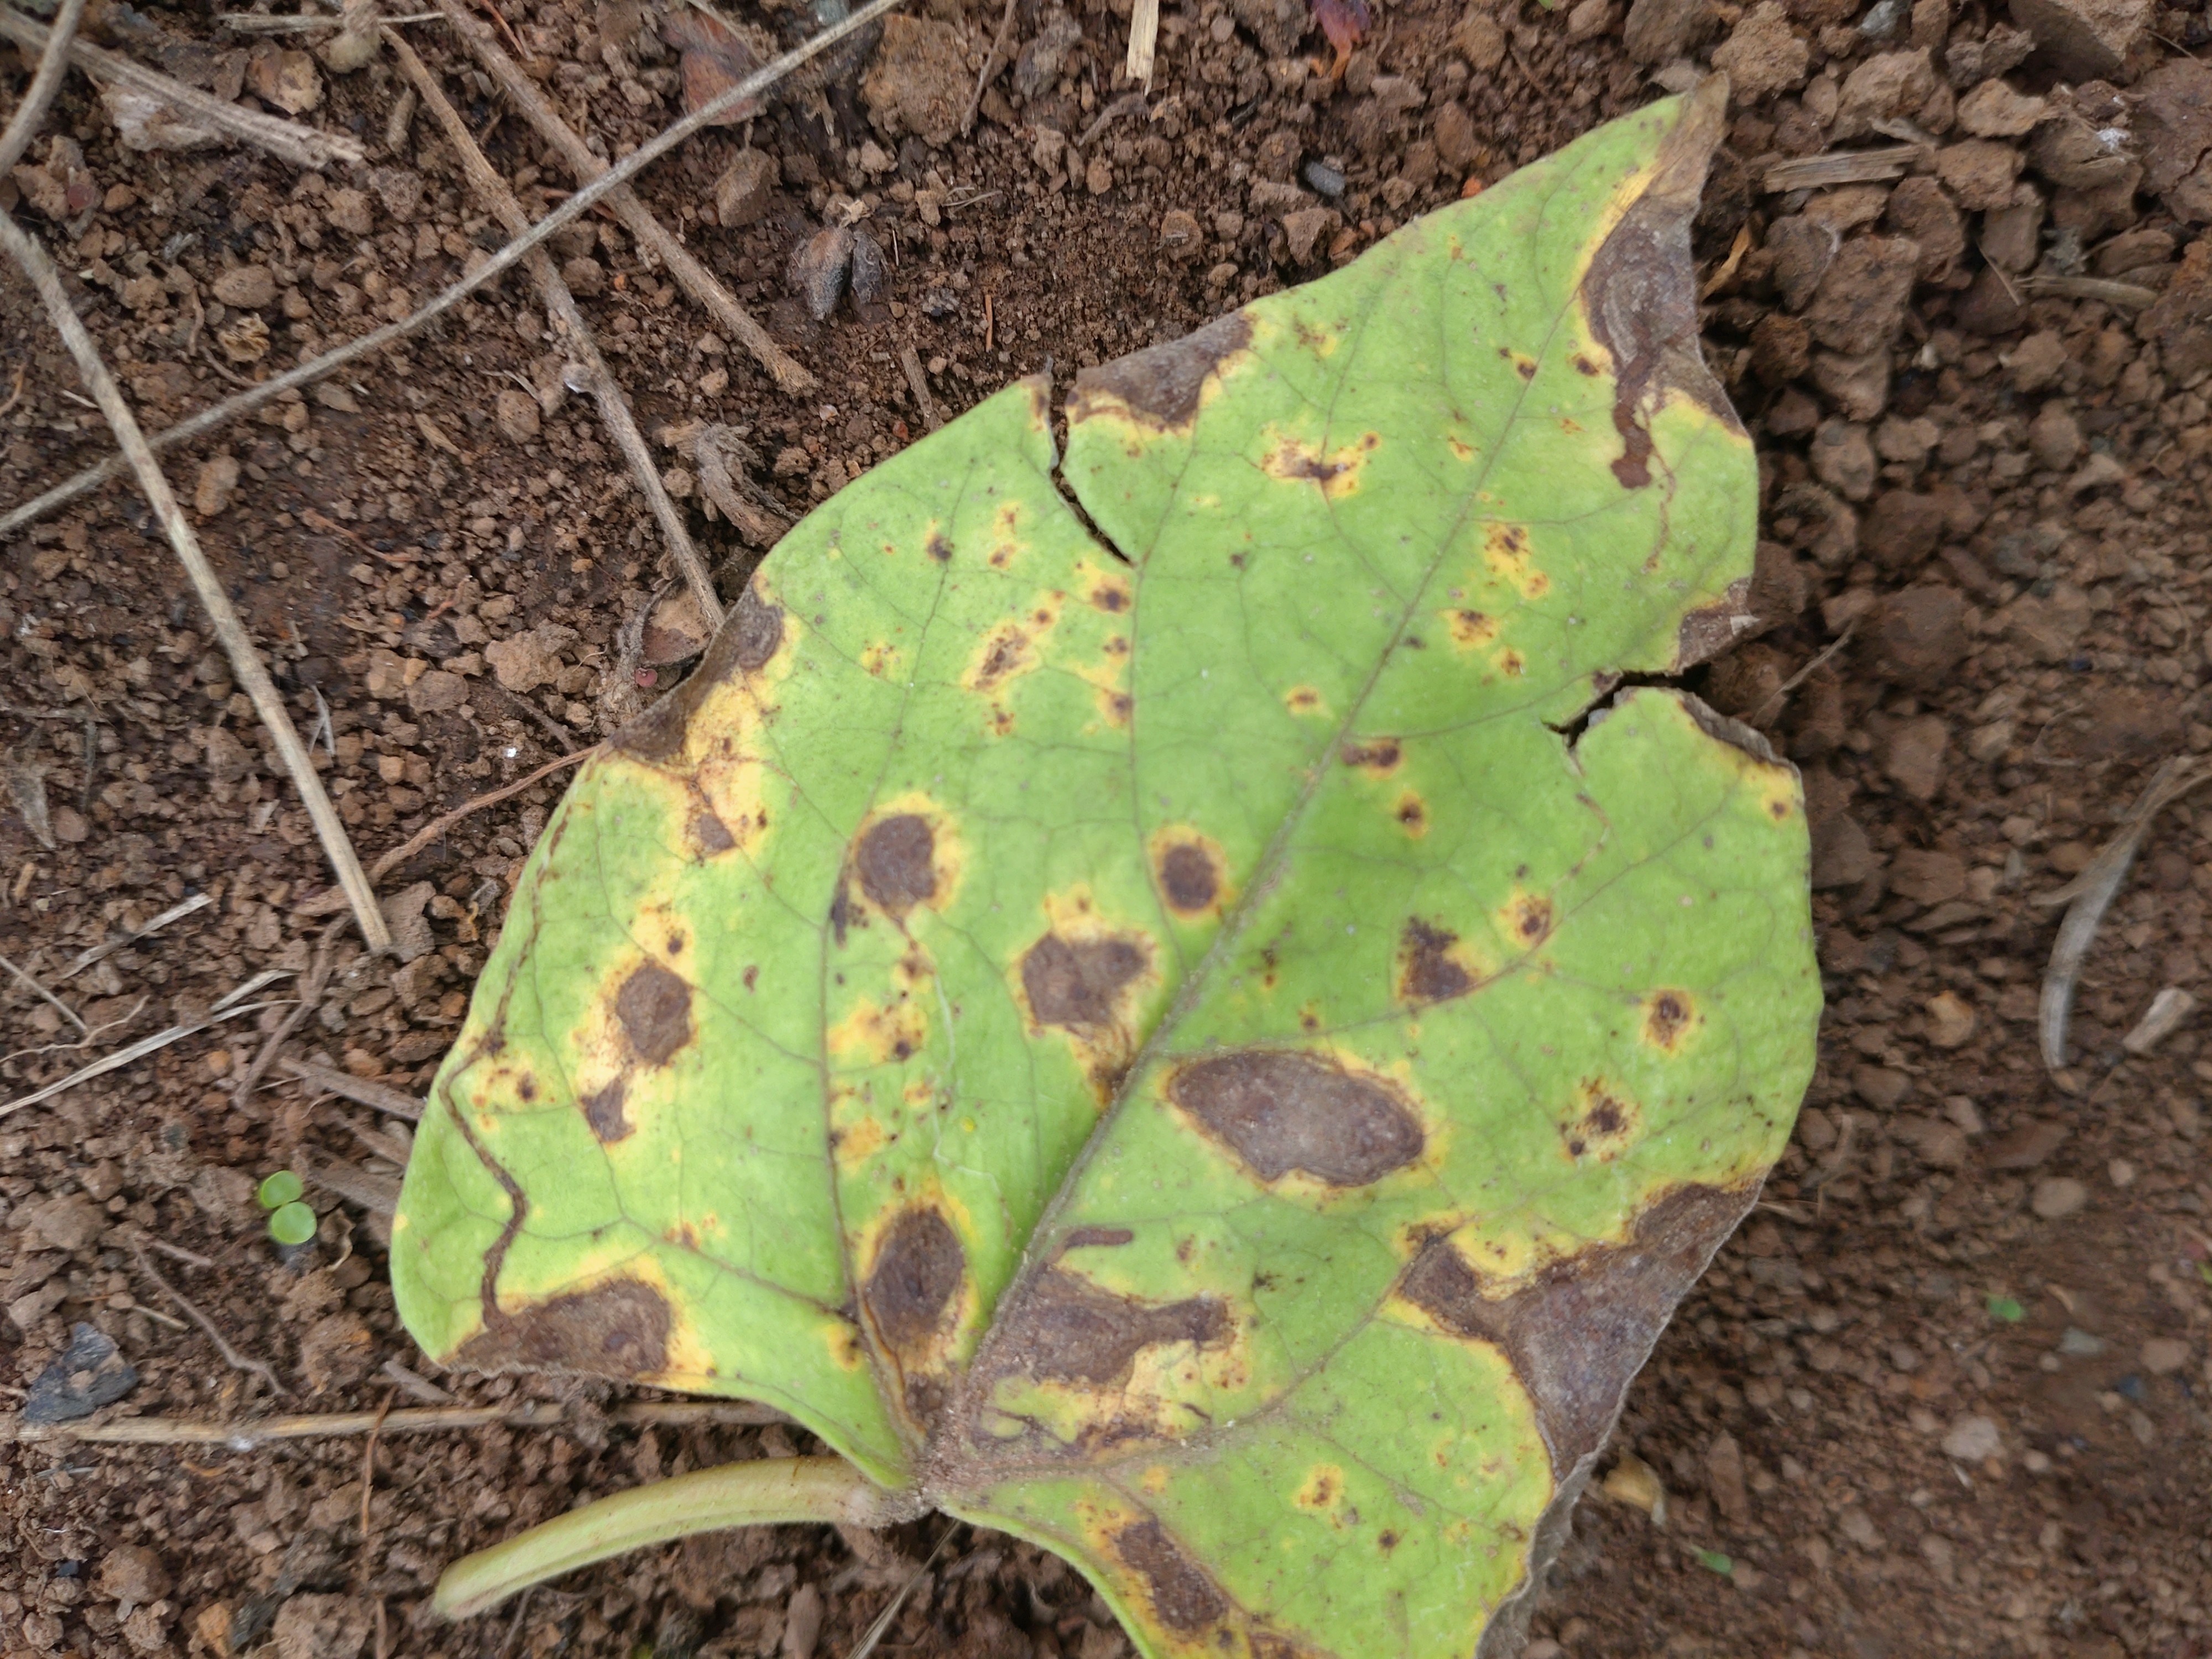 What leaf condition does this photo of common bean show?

rust
